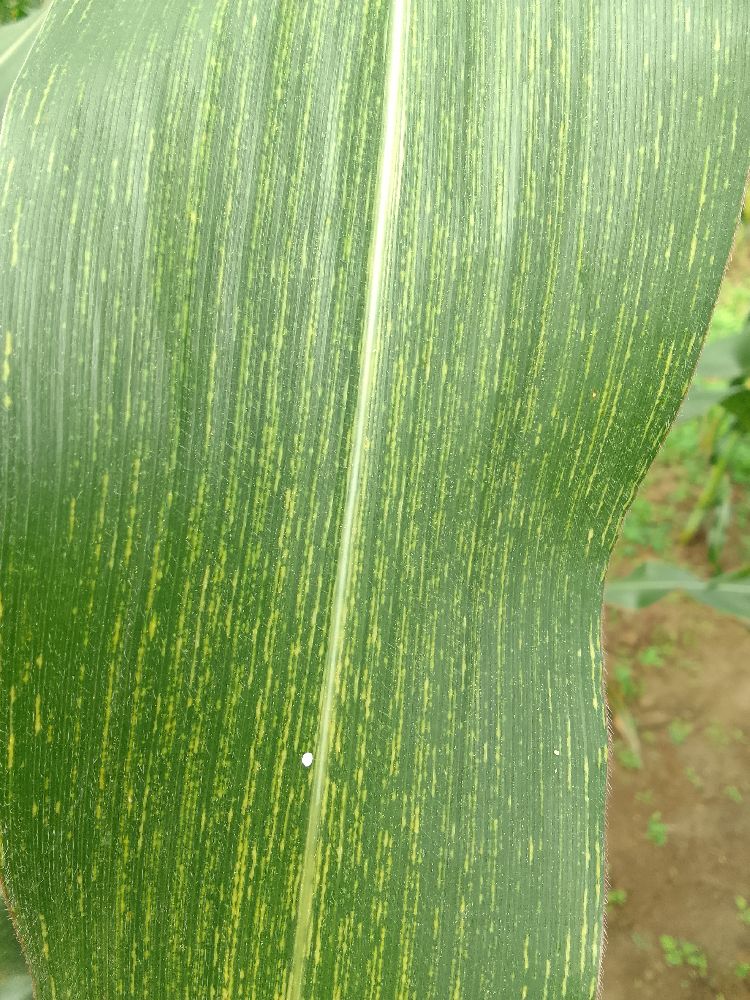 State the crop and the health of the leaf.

maize, maize streak virus
